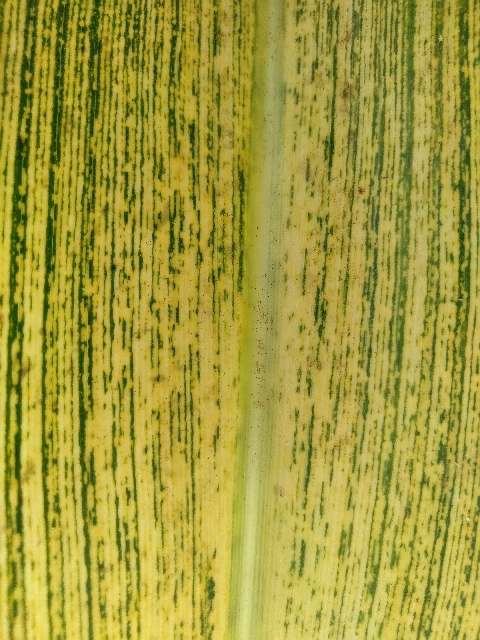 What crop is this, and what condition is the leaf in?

maize, maize streak virus
